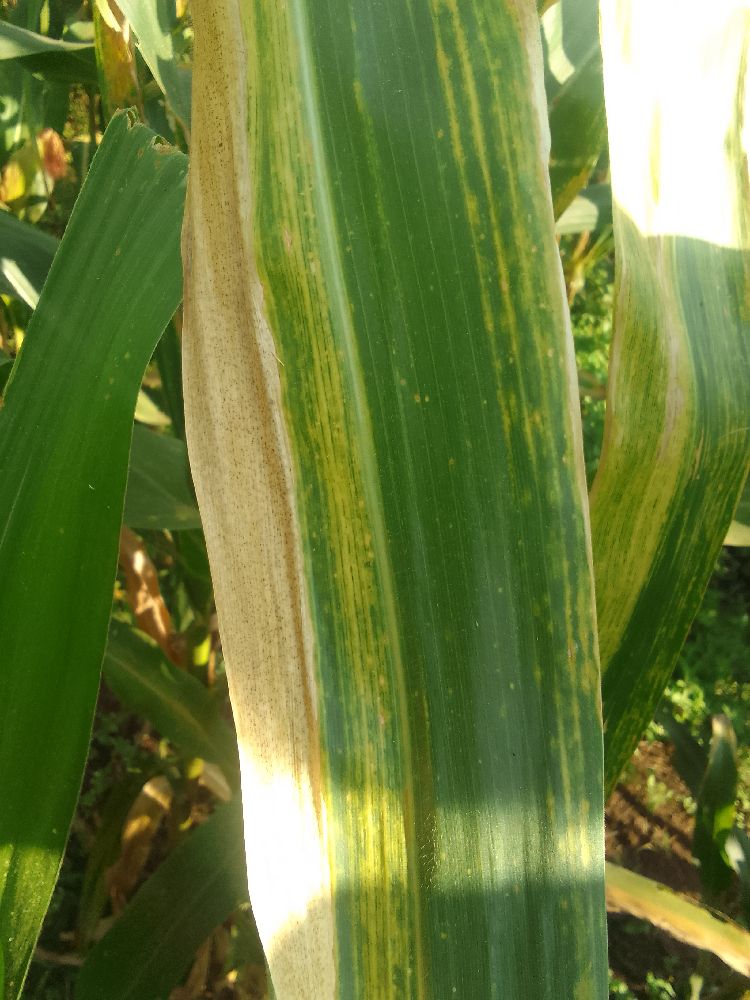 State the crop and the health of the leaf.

maize, maize lethal necrosis
